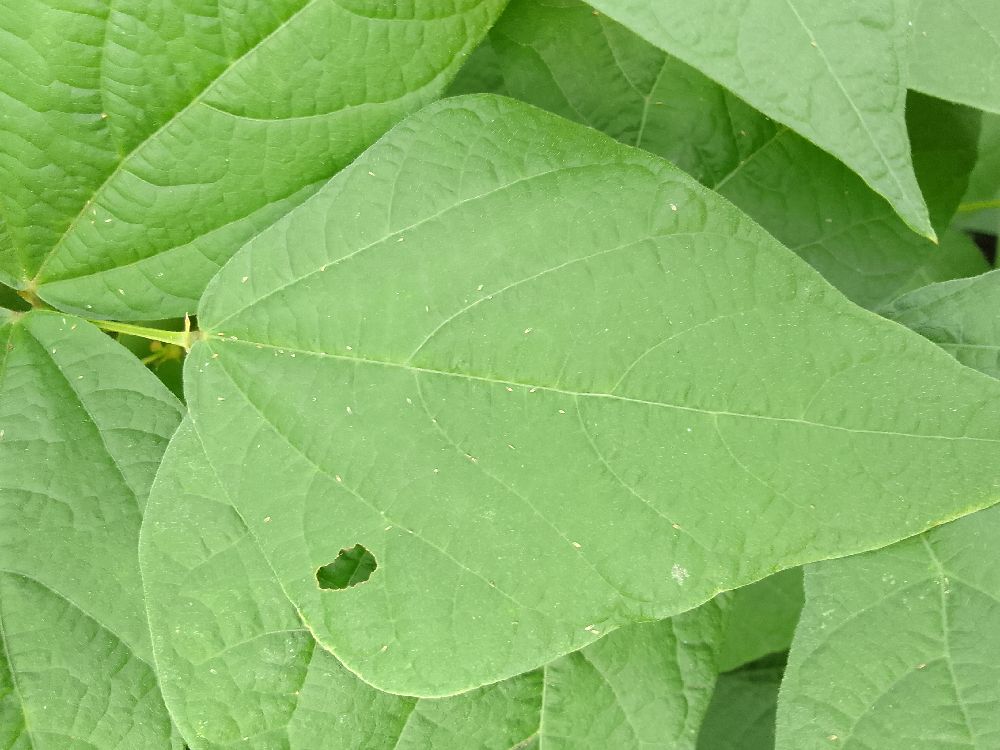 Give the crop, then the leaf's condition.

common bean, healthy
